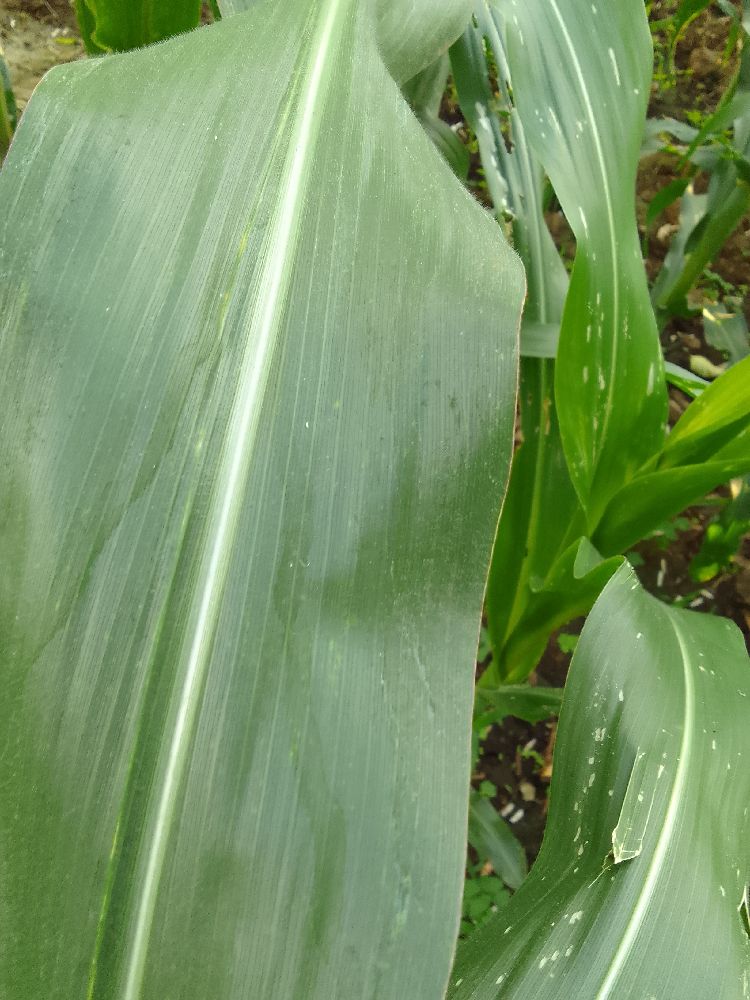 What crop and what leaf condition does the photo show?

maize, healthy
